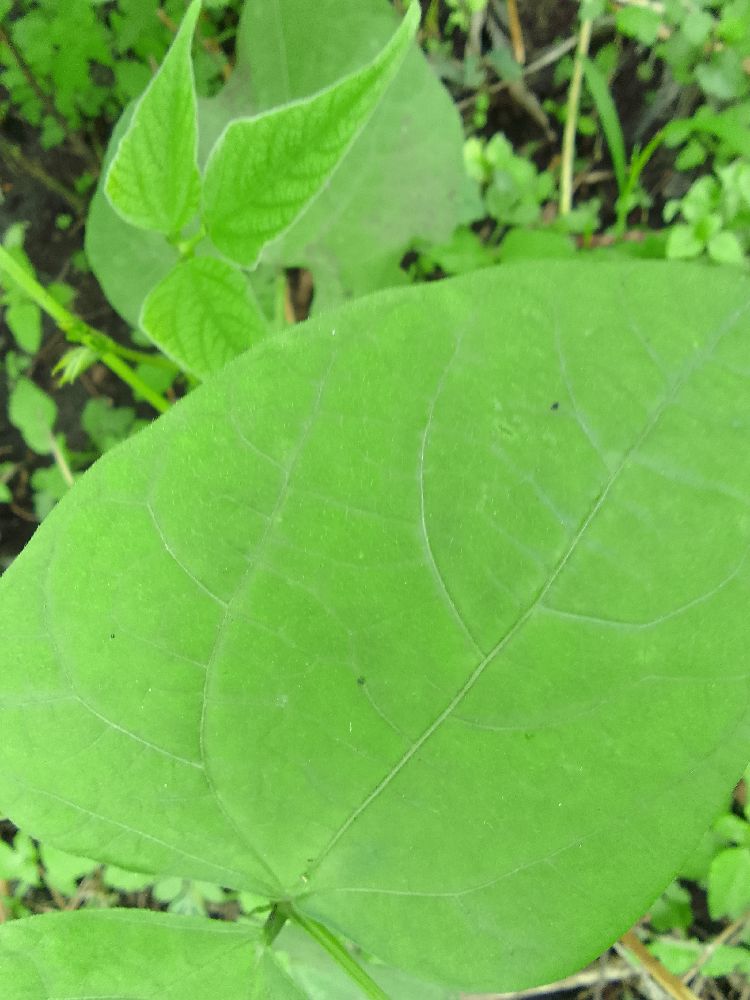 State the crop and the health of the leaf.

common bean, healthy
